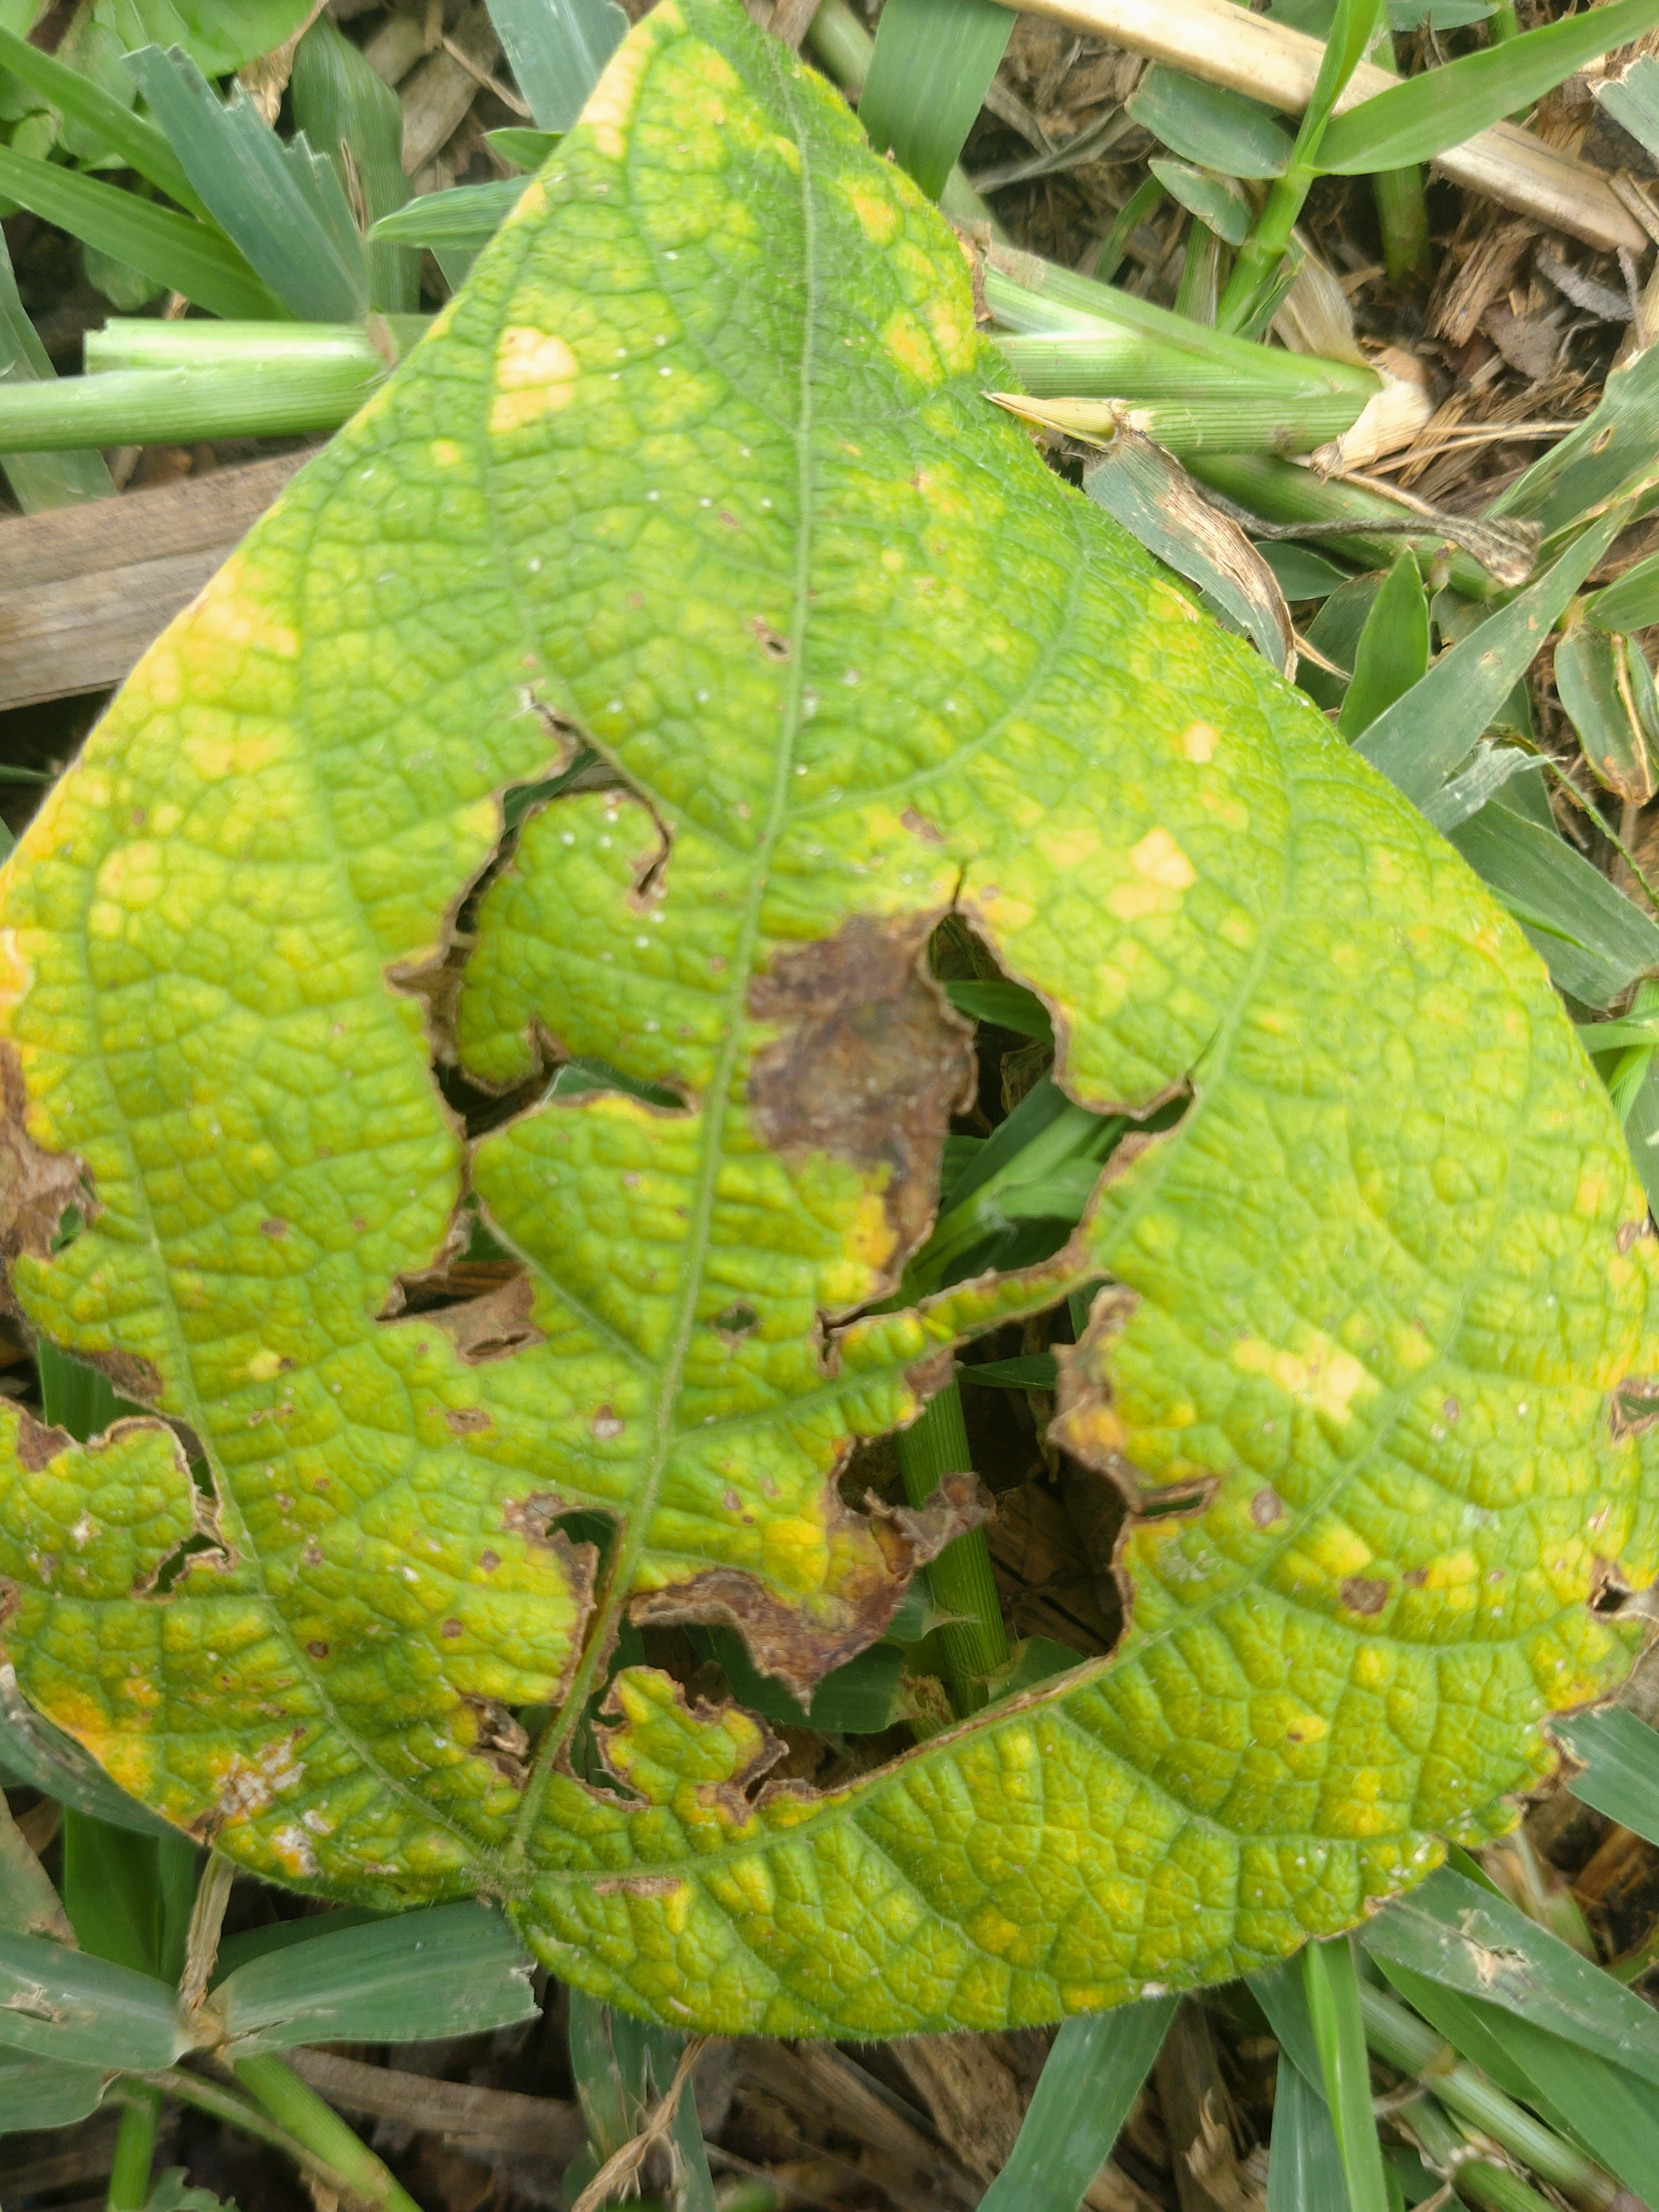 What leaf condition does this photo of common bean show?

rust
